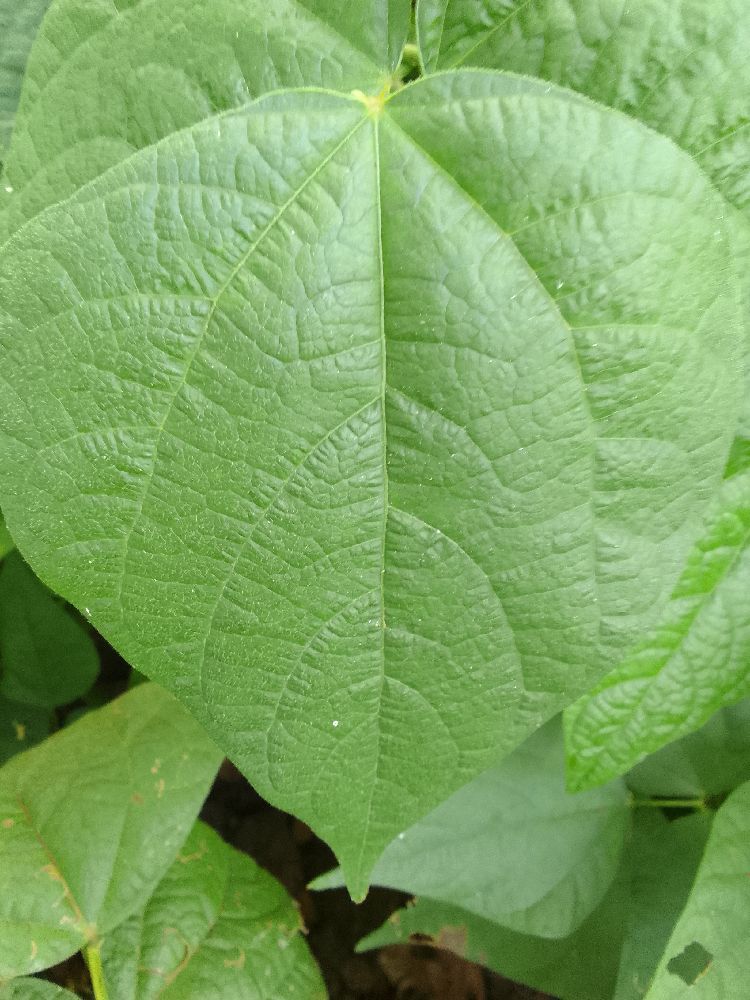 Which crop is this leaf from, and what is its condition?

common bean, healthy
